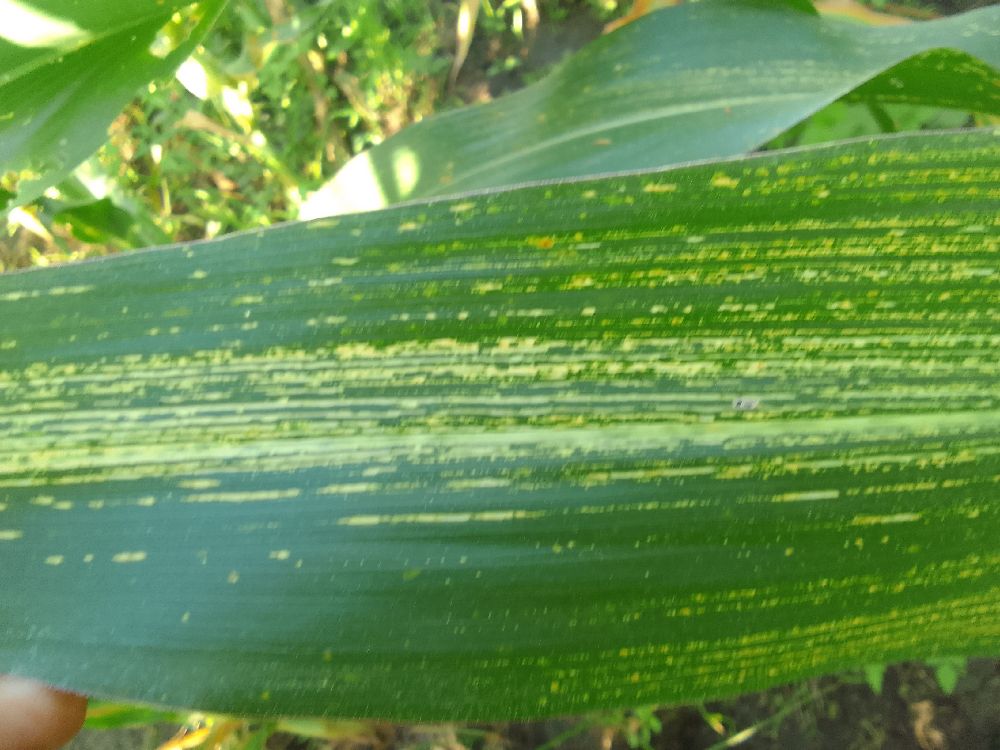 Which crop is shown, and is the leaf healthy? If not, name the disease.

maize, maize streak virus
